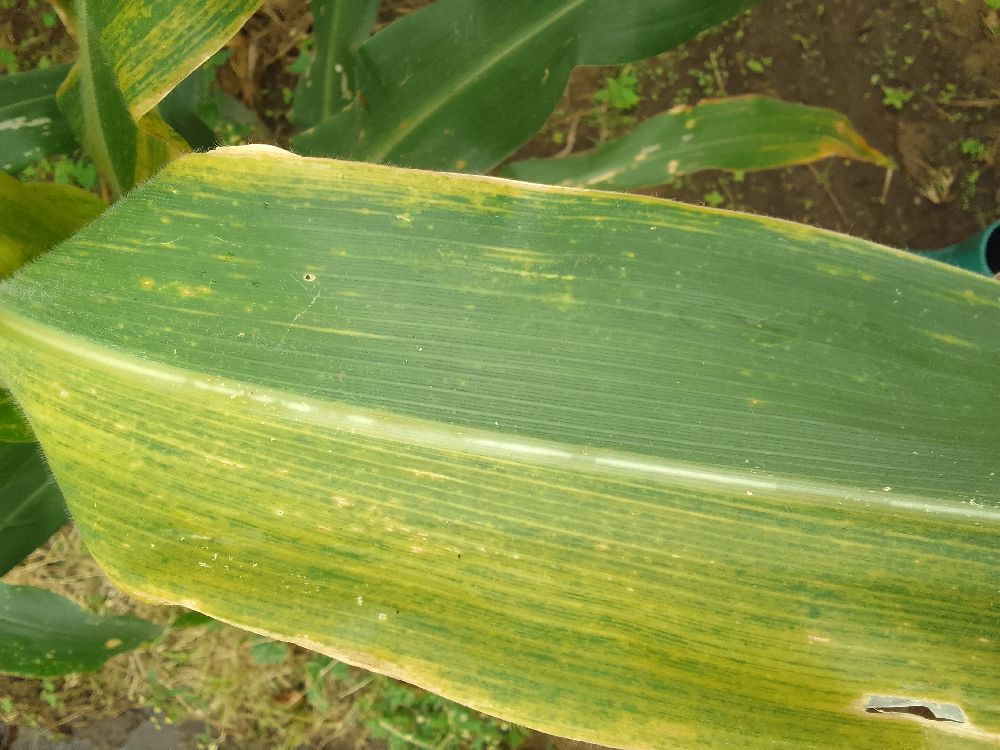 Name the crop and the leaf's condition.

maize, maize lethal necrosis
